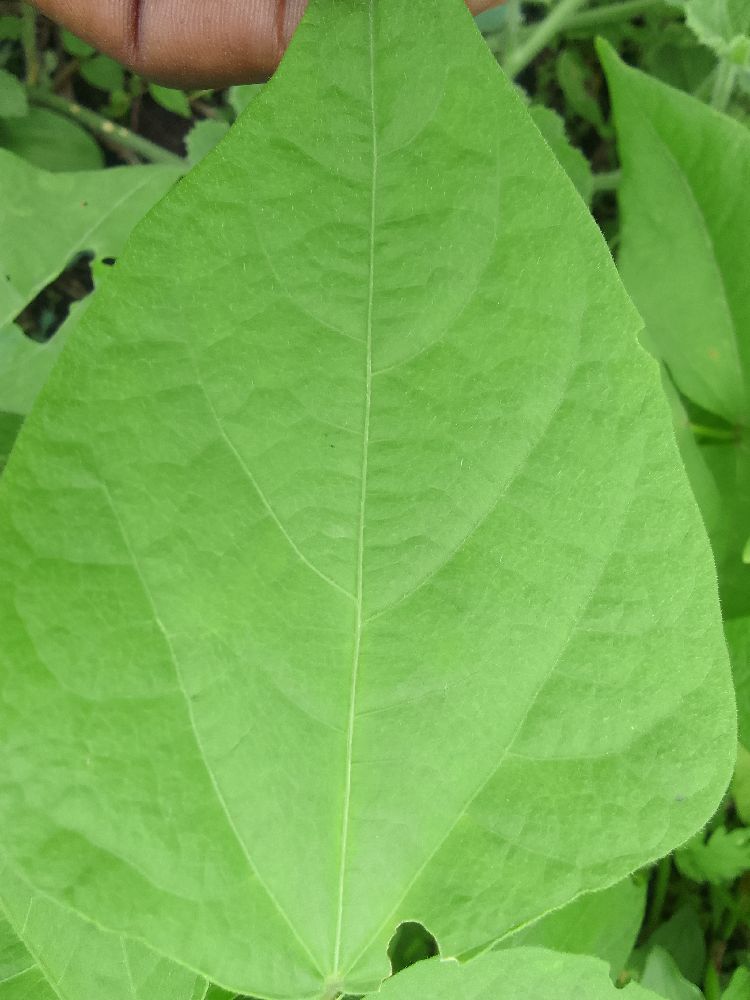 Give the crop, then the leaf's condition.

common bean, healthy
